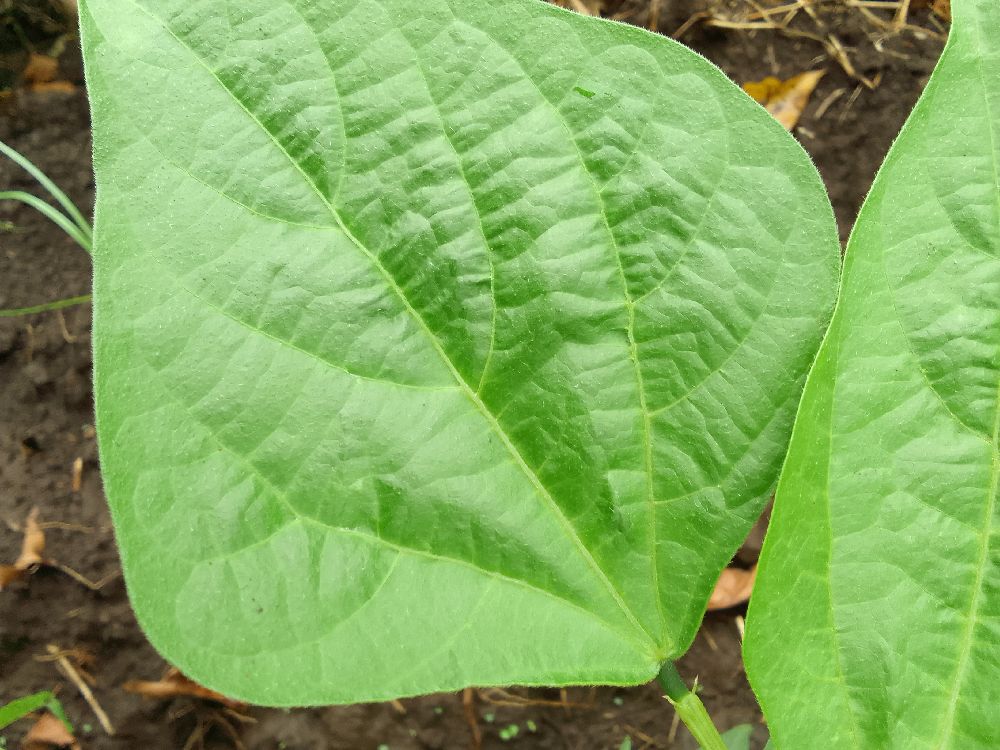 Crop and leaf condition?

common bean, healthy
